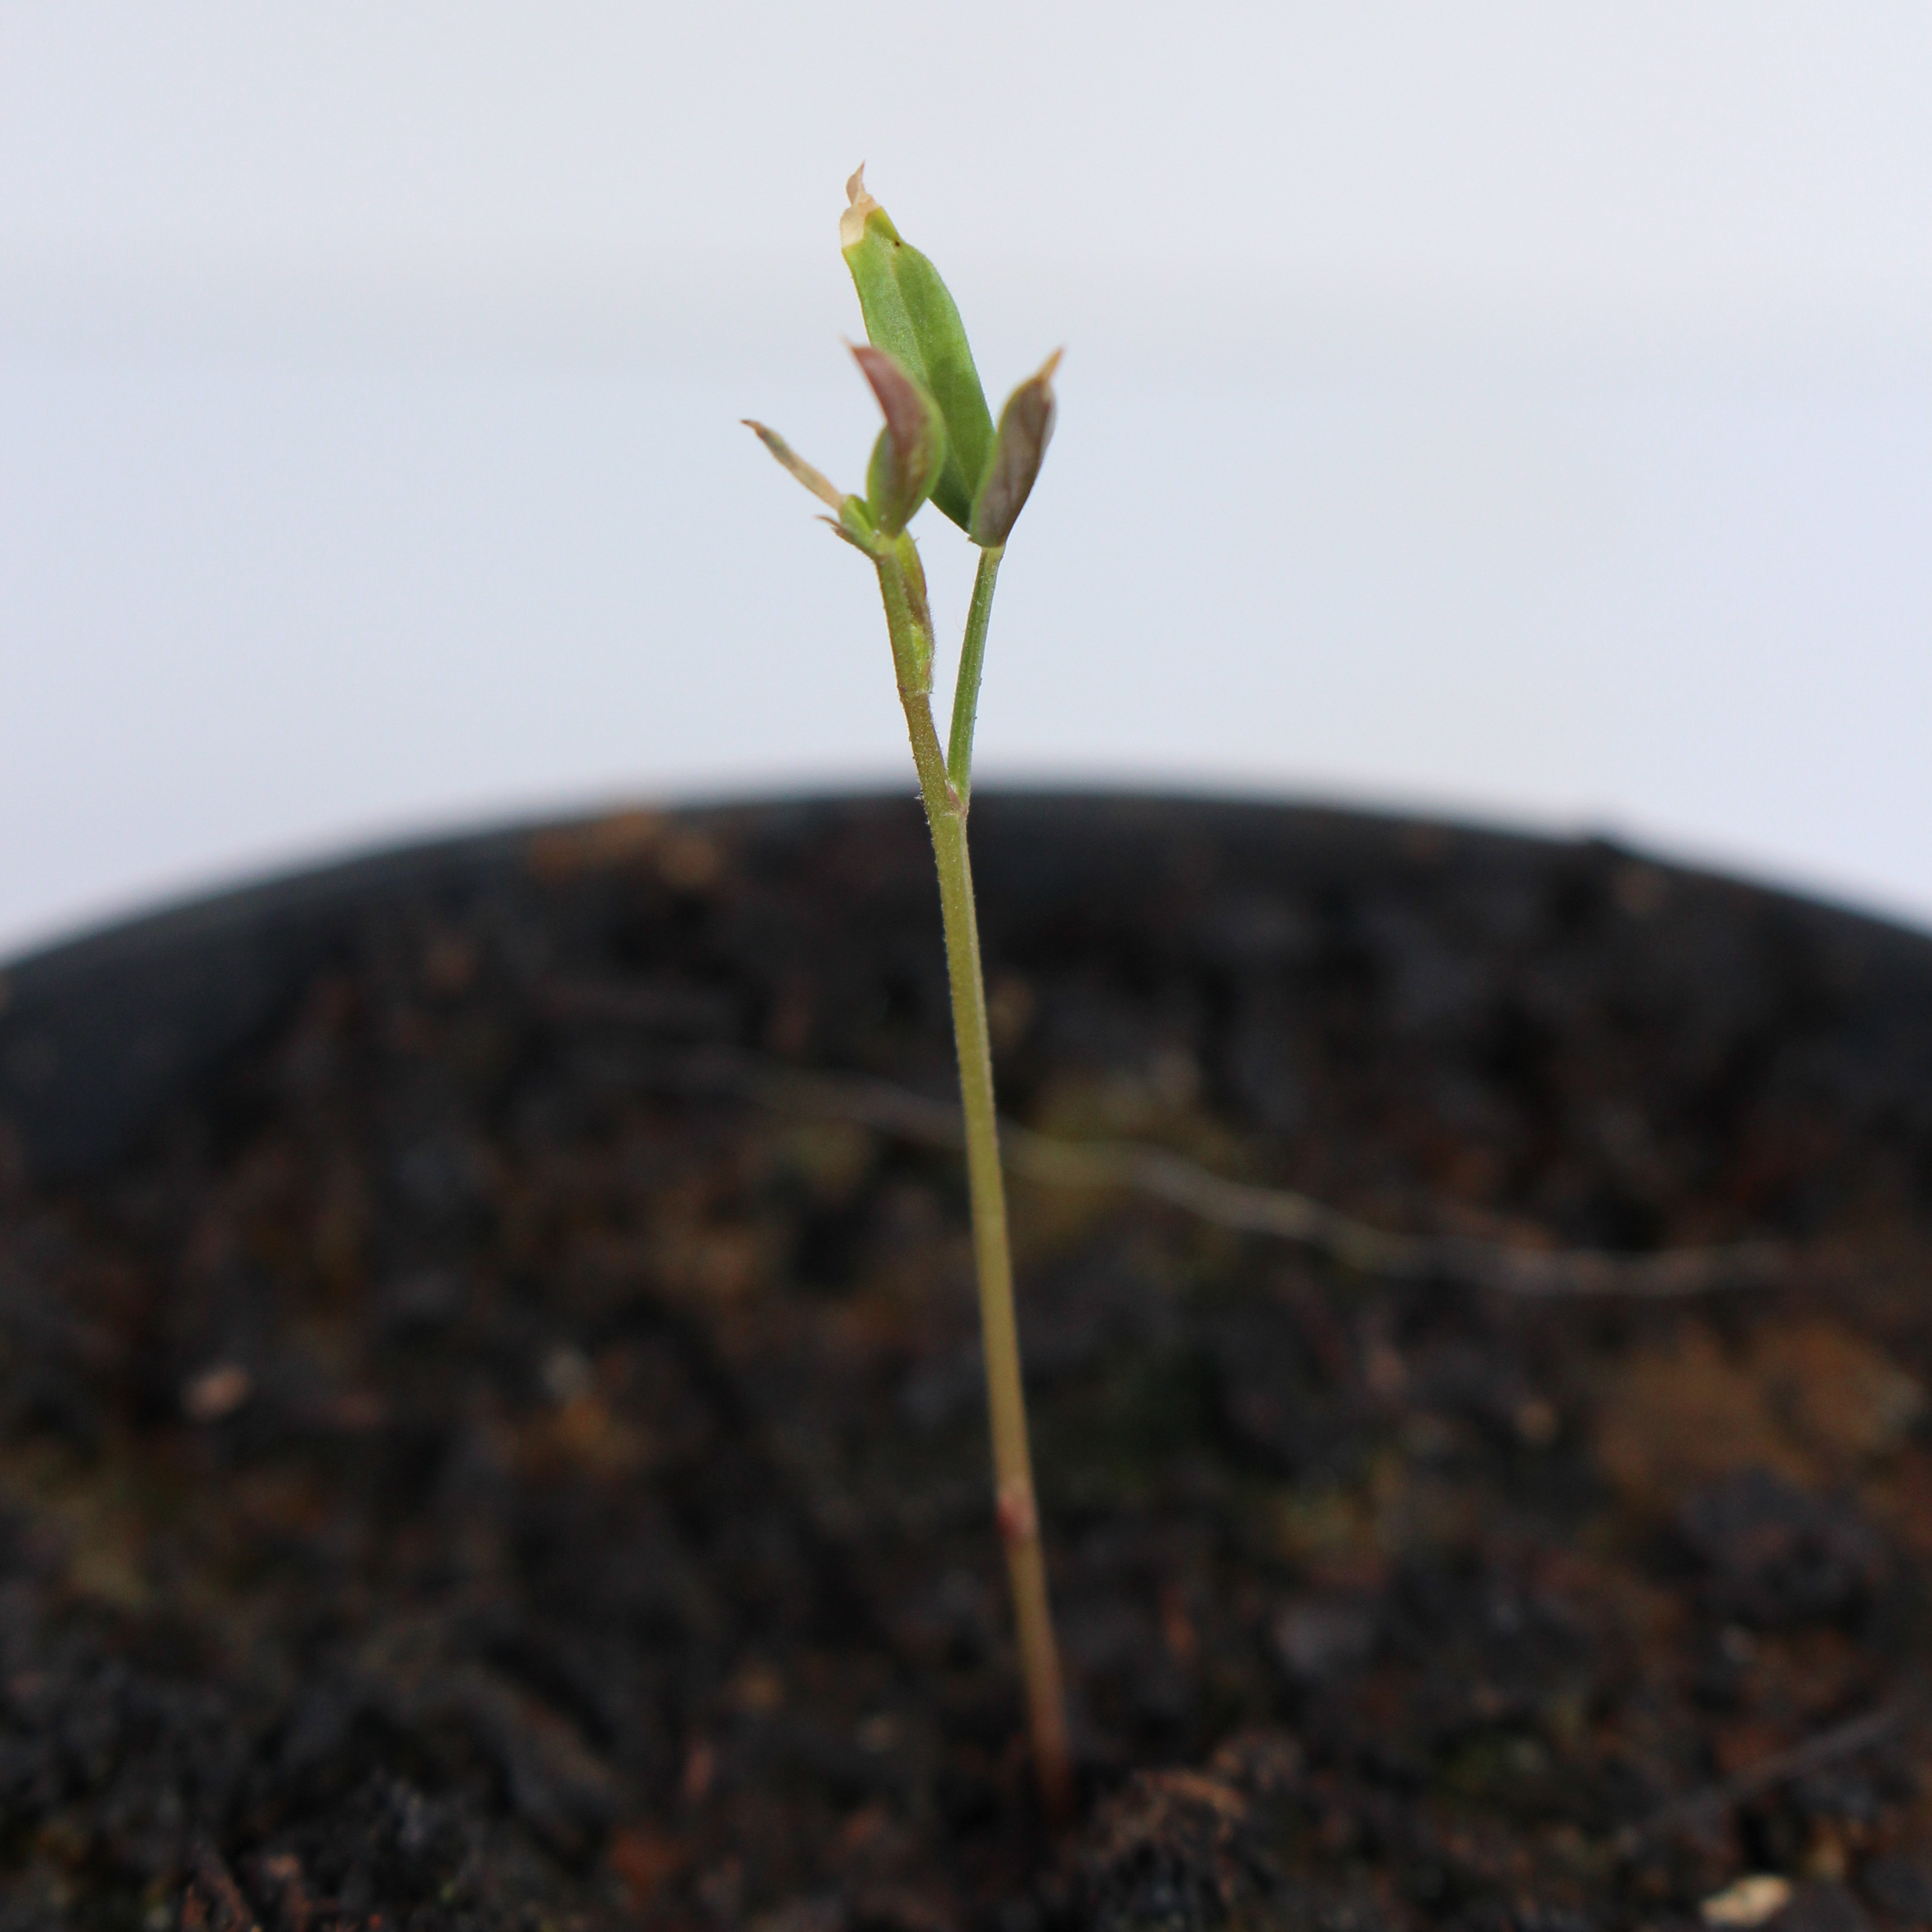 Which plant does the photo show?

Vicia sativa
